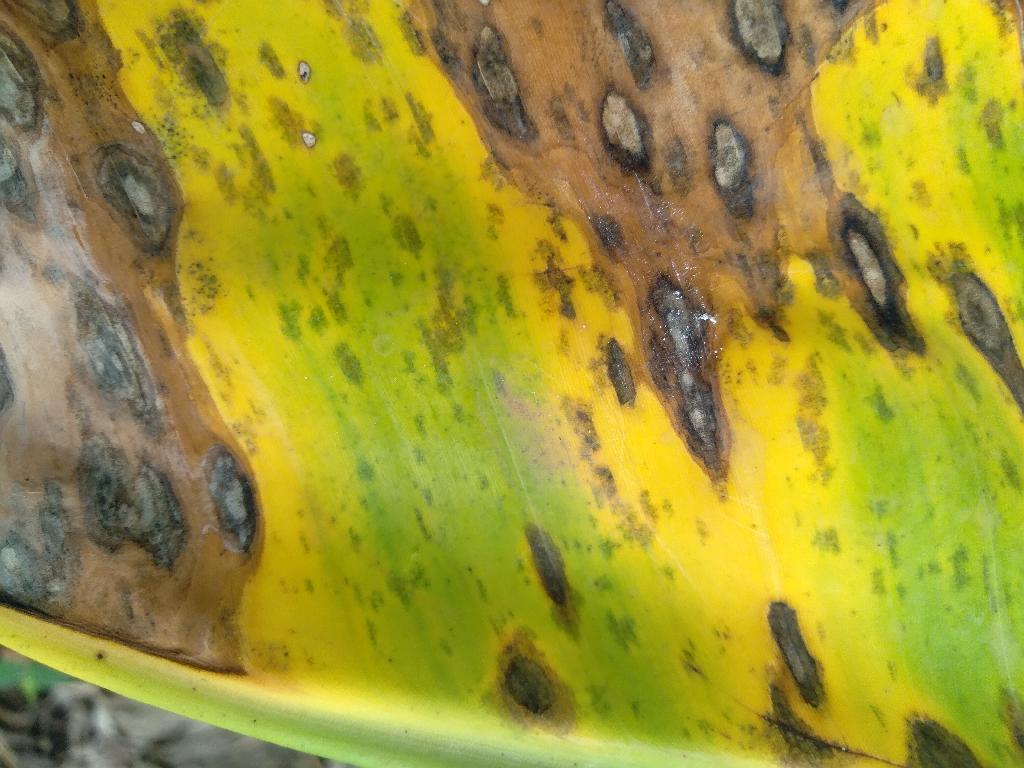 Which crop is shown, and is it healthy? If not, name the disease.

banana, black sigatoka
